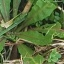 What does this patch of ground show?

structured weed
